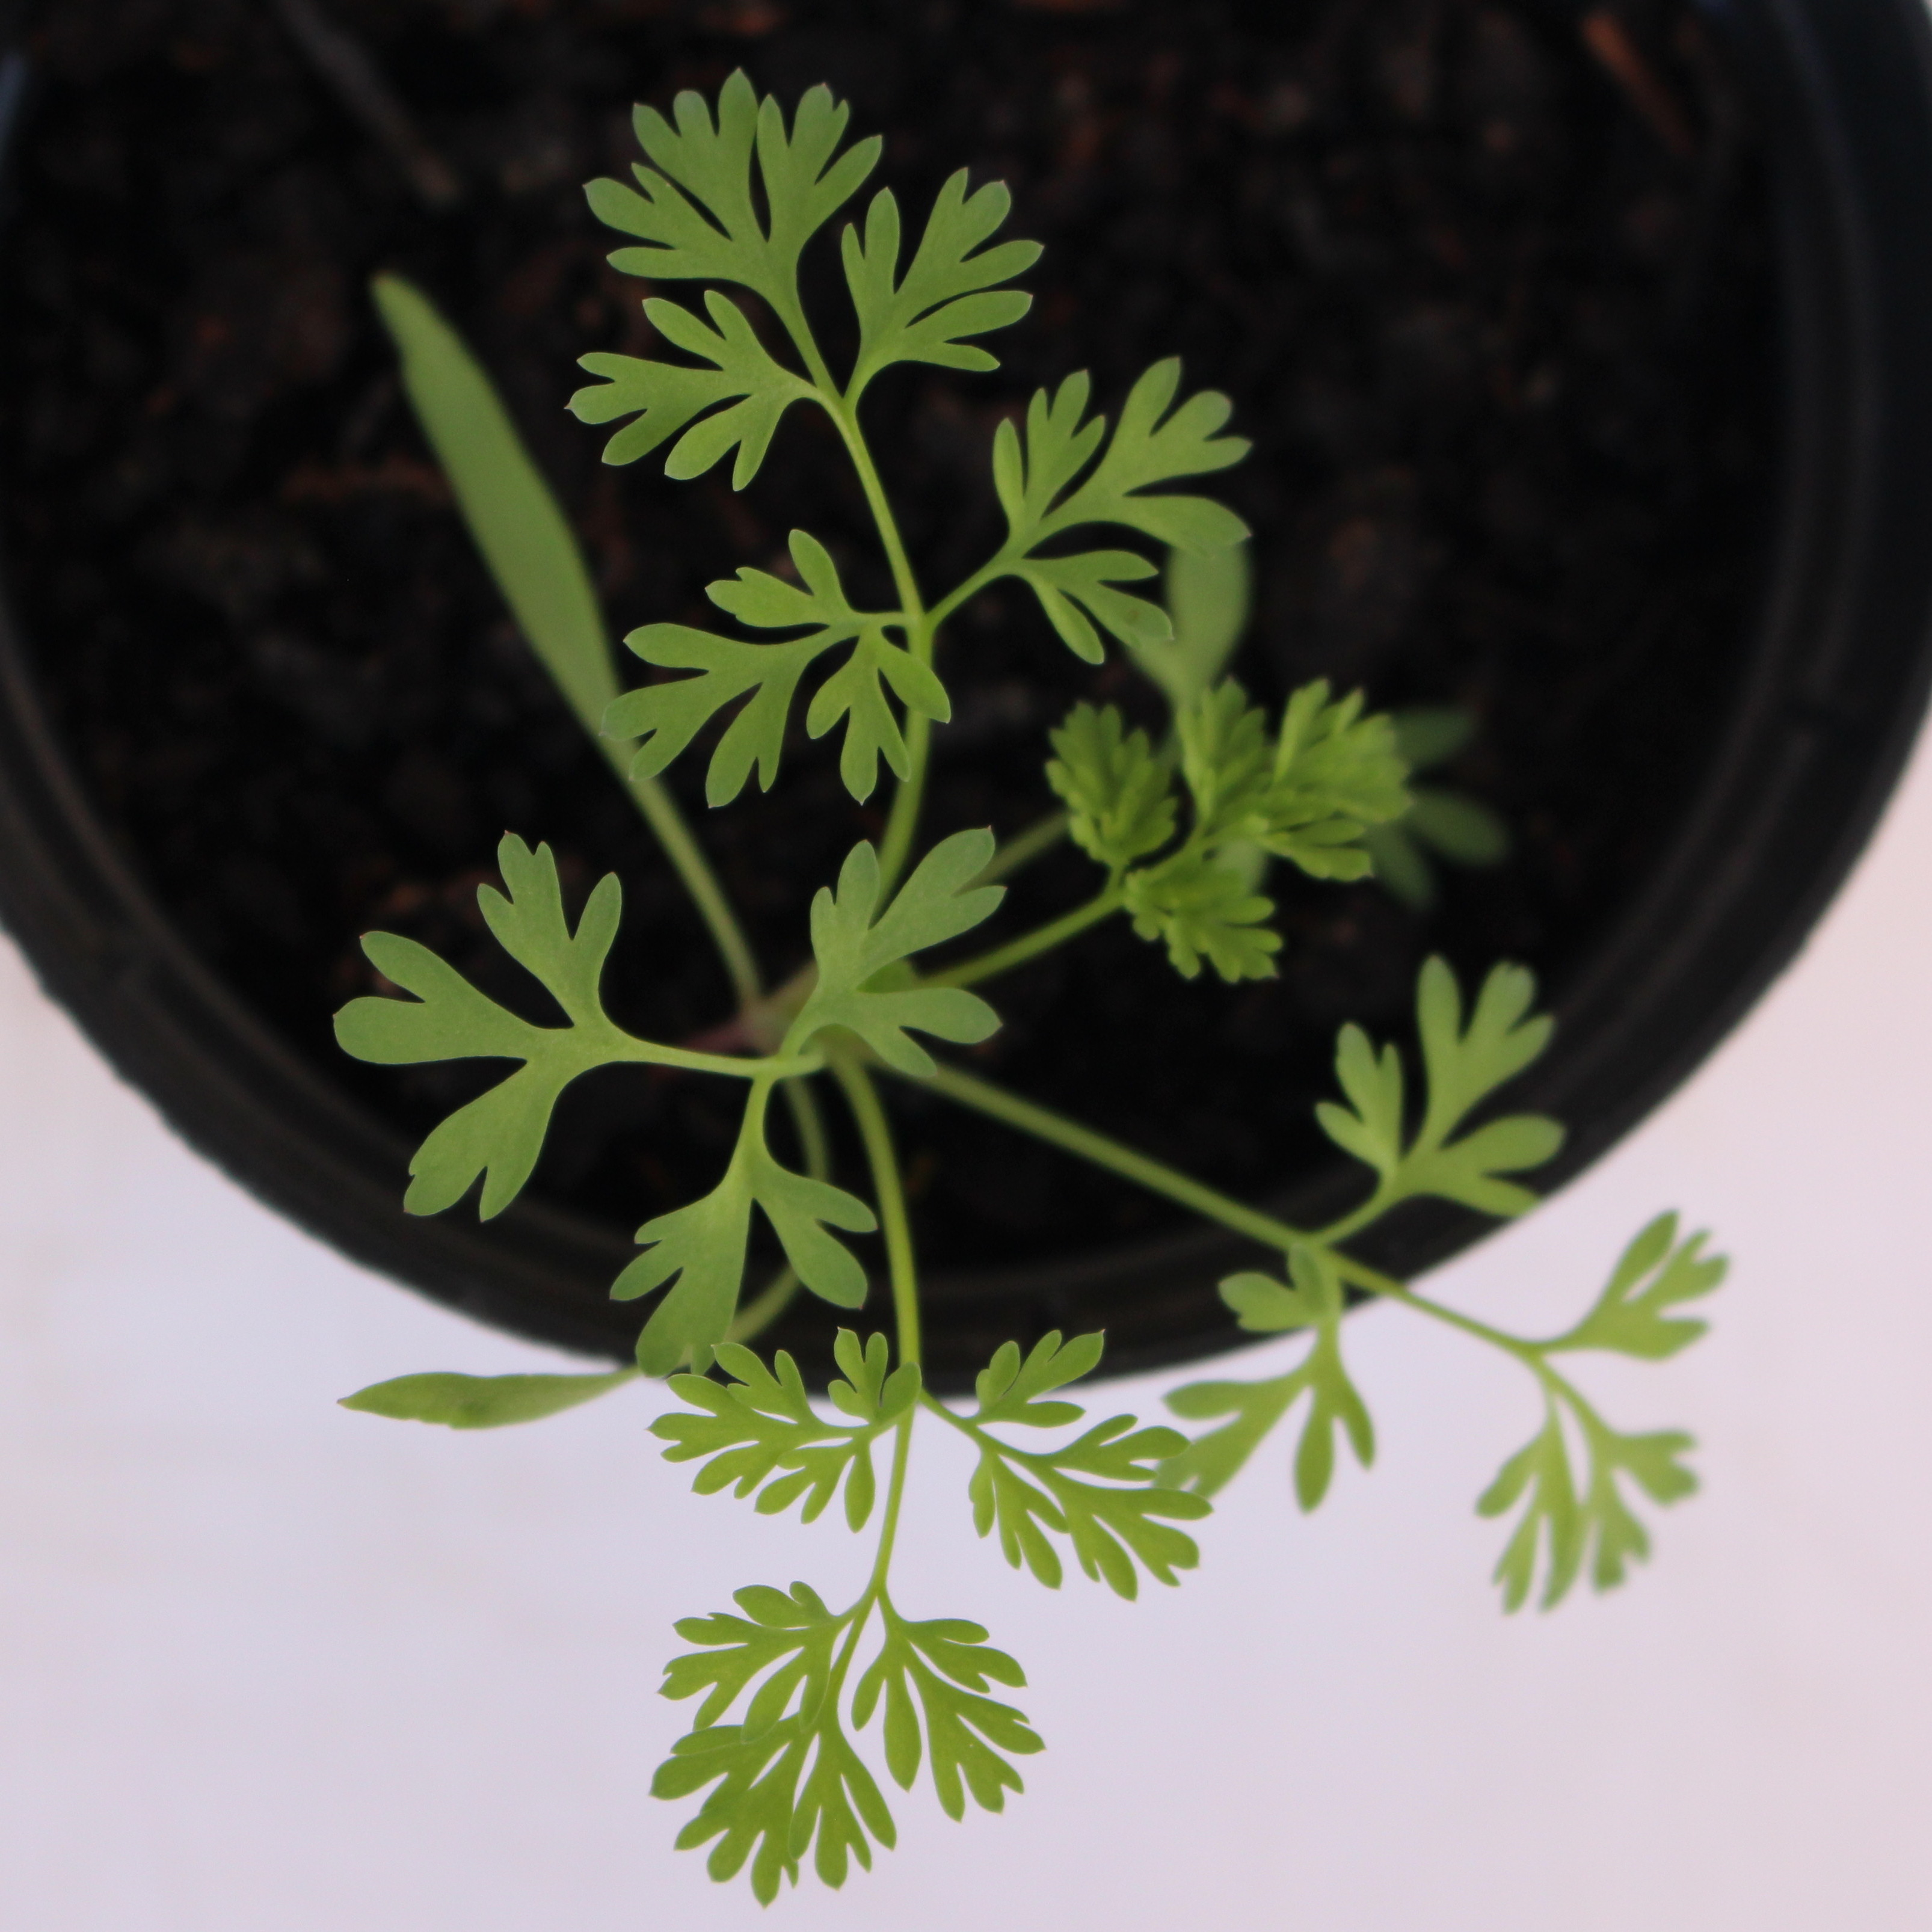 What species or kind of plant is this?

Fumaria officinalis
